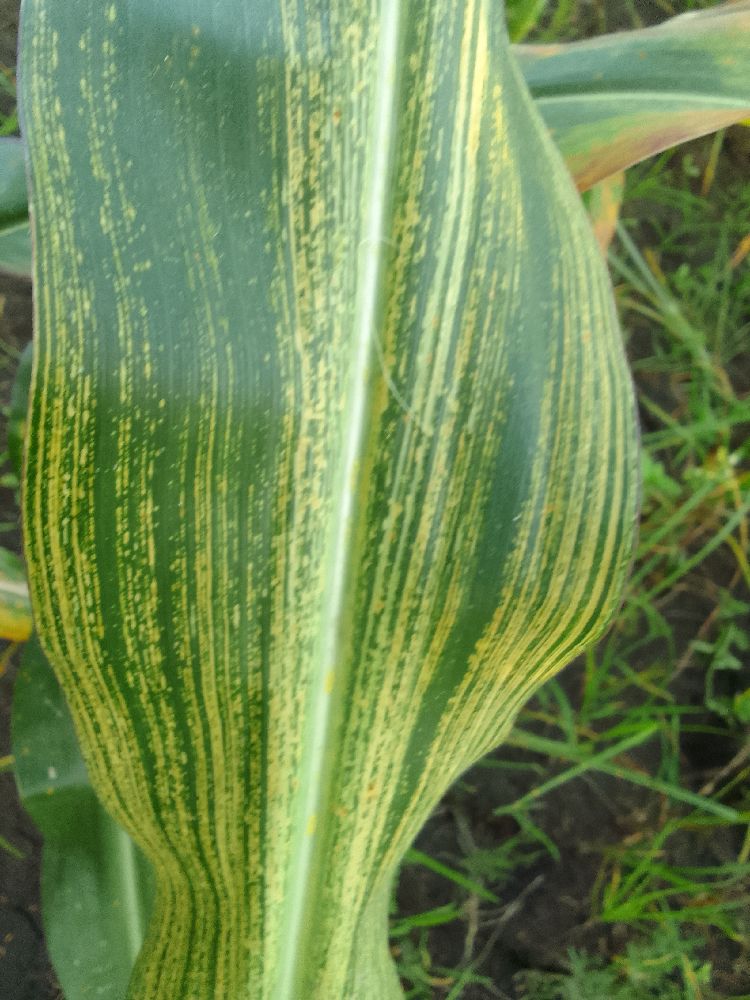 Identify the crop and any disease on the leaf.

maize, maize streak virus
